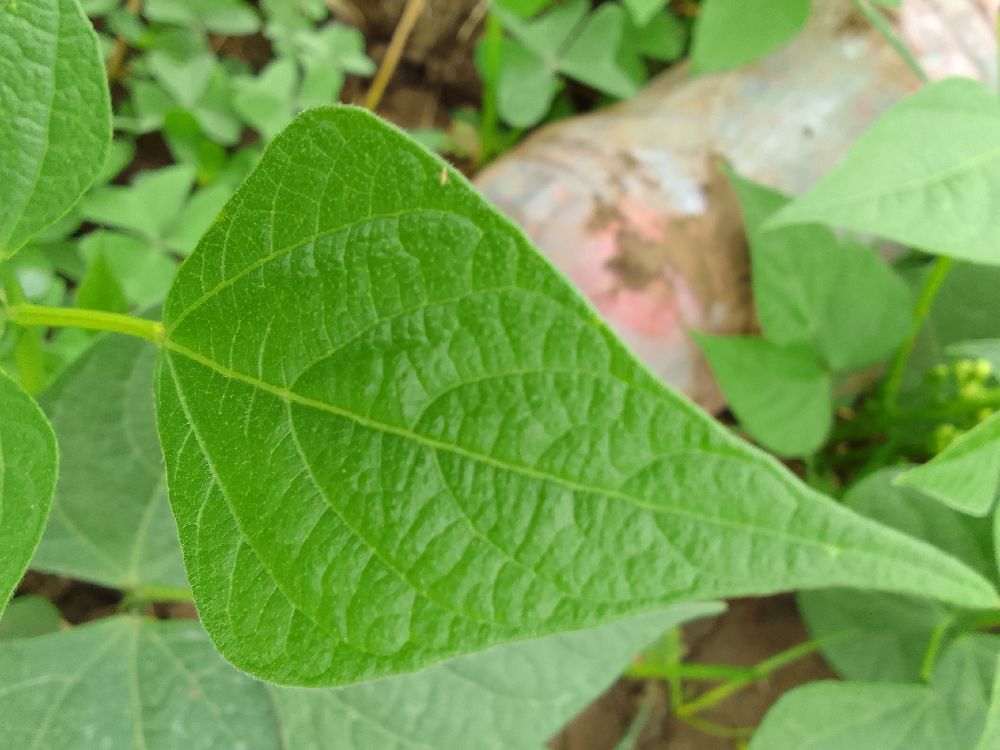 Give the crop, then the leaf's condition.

common bean, healthy
